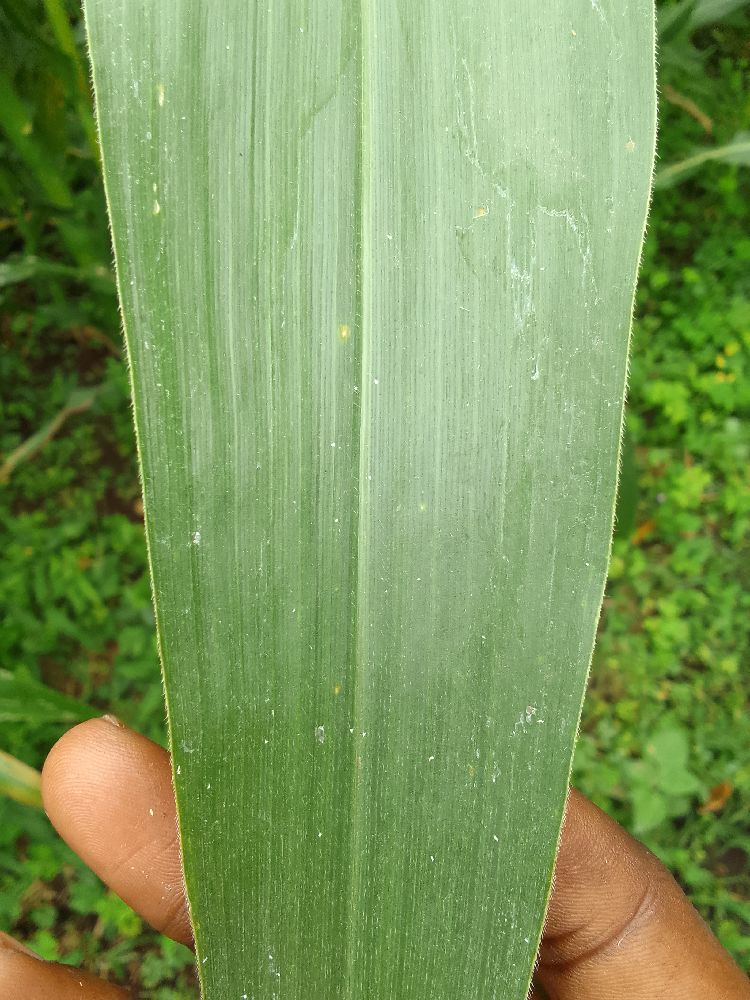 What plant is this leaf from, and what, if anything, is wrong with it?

maize, healthy
